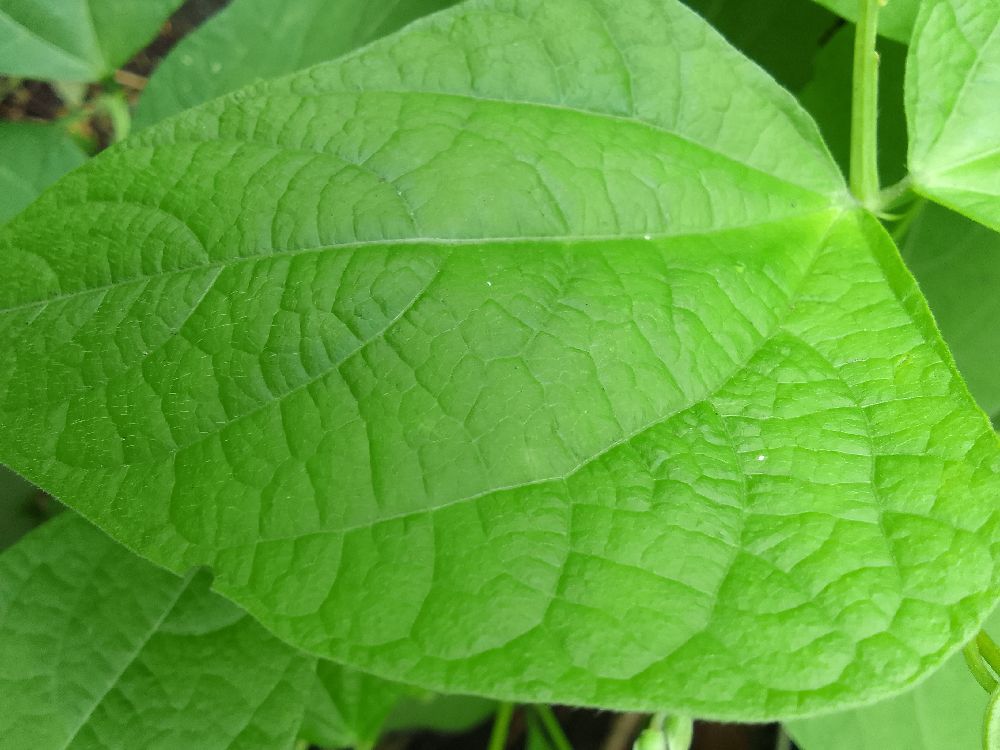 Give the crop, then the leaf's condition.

common bean, healthy
